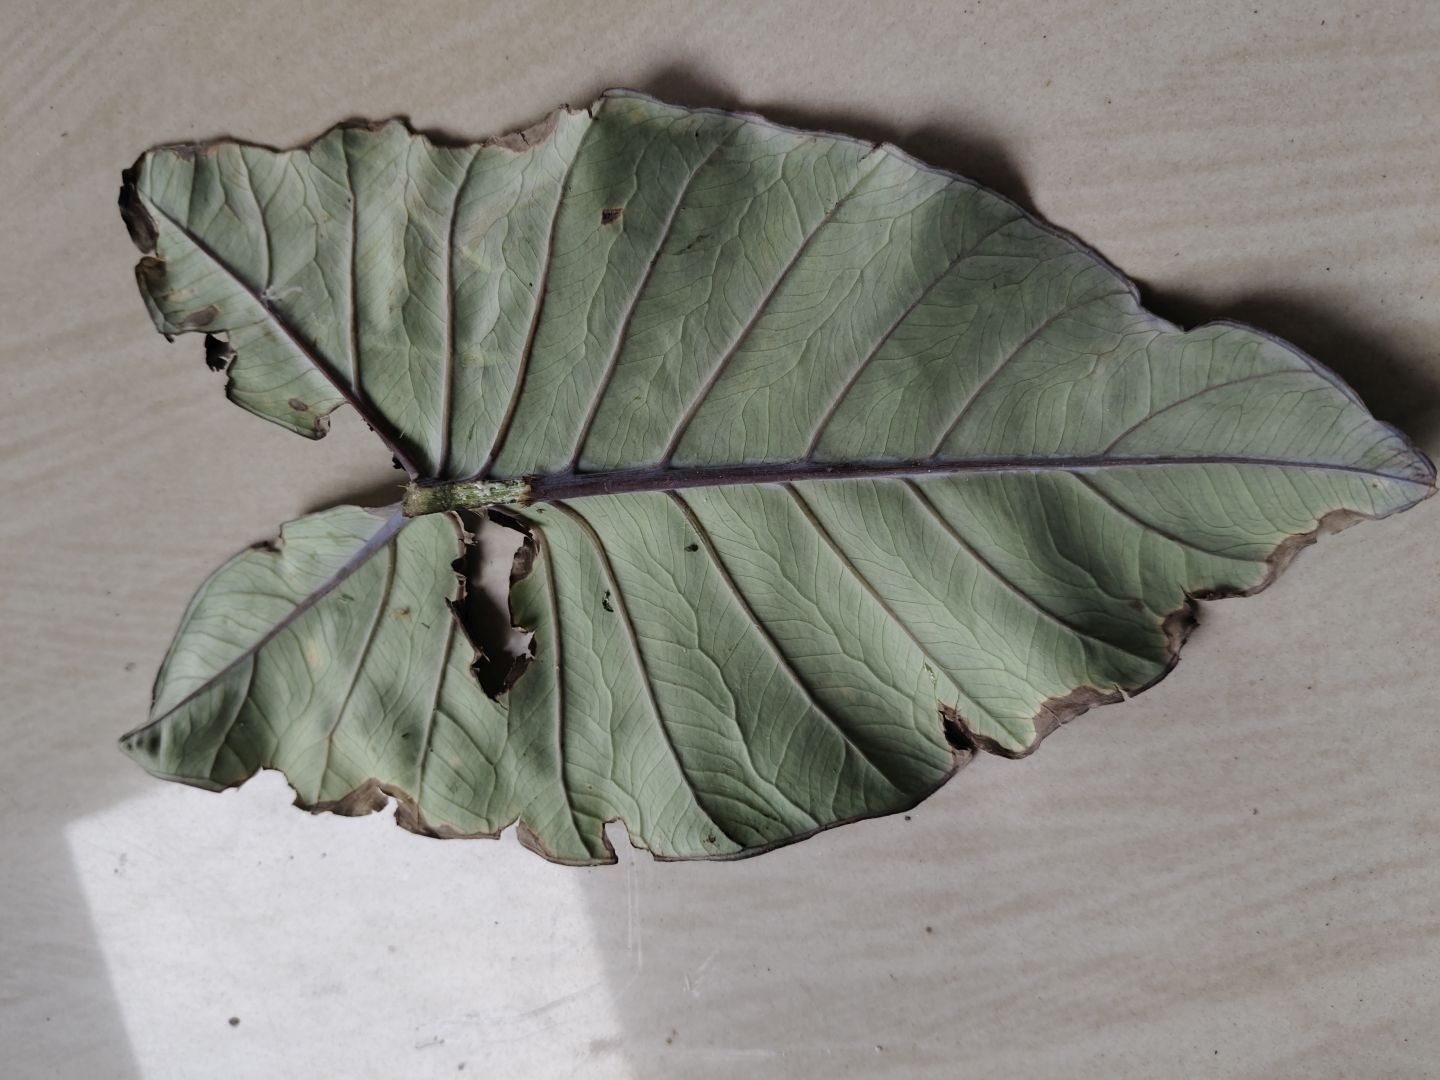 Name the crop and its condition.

taro, leaf blight
